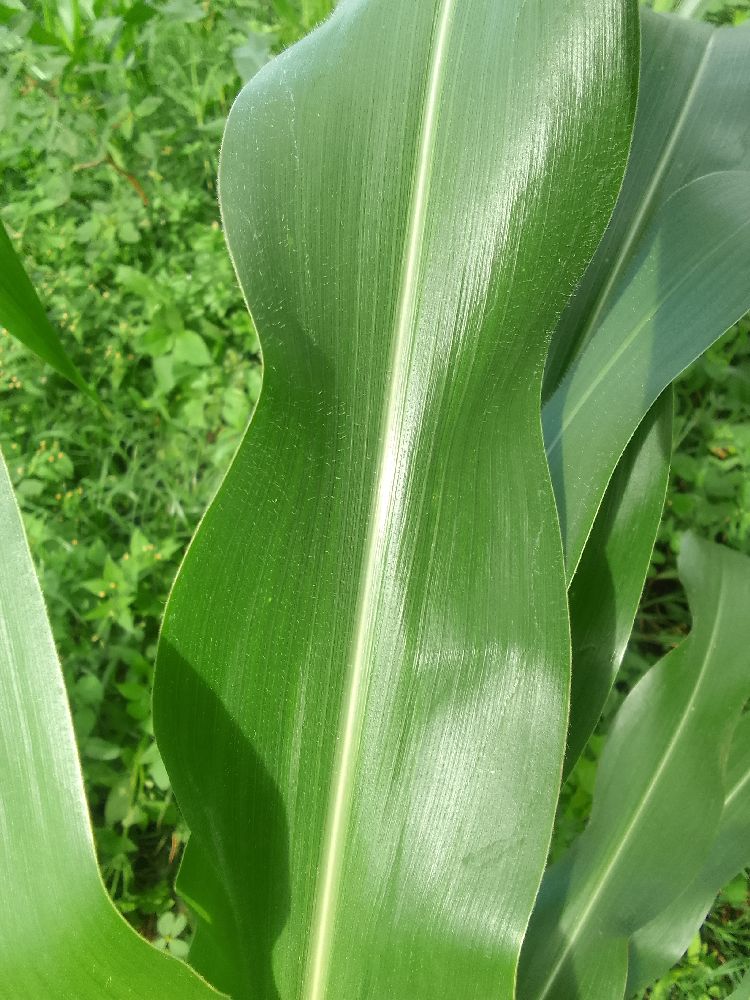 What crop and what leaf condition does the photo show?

maize, healthy
